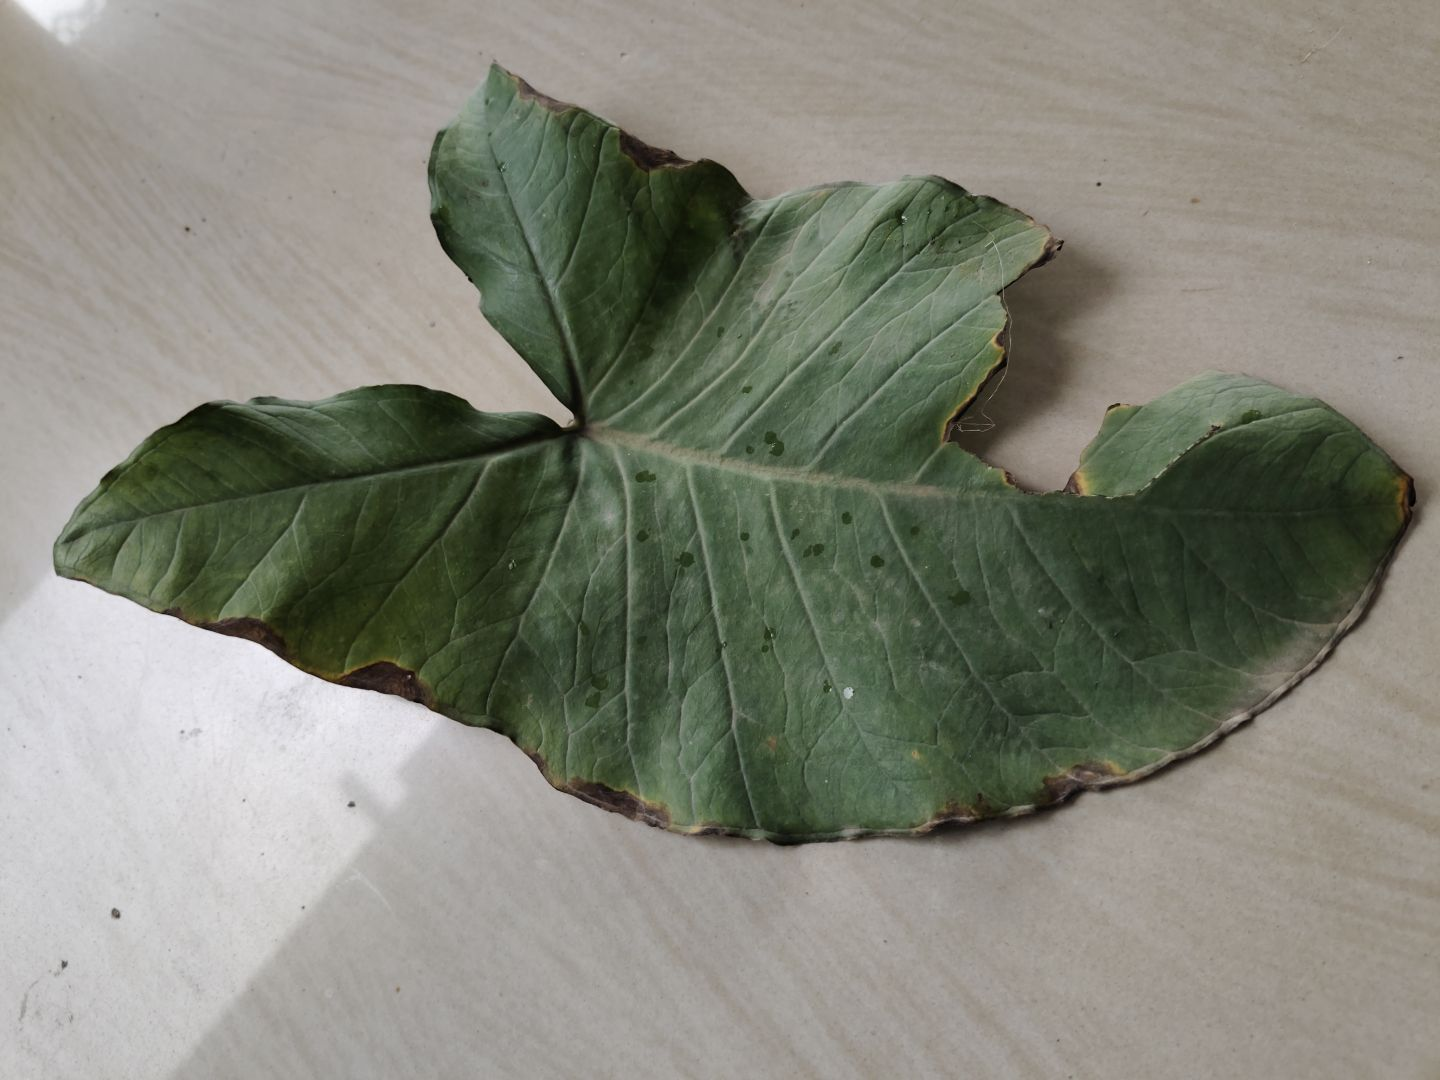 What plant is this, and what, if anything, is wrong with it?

taro, leaf blight
